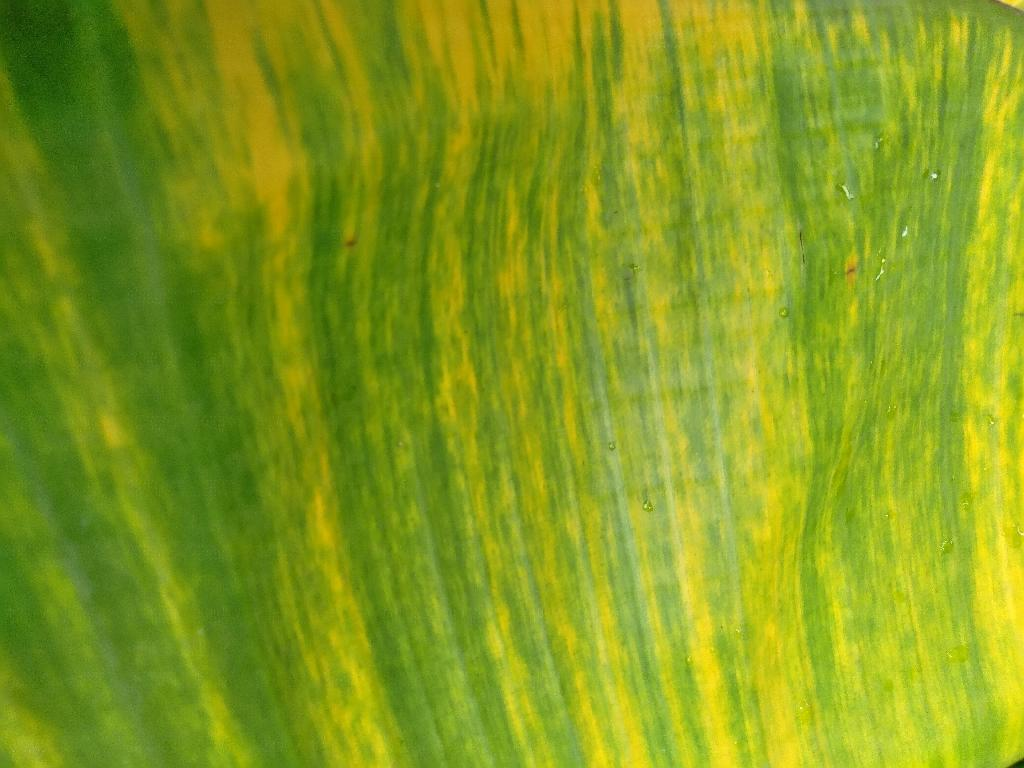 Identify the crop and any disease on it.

banana, fusarium wilt race 1
